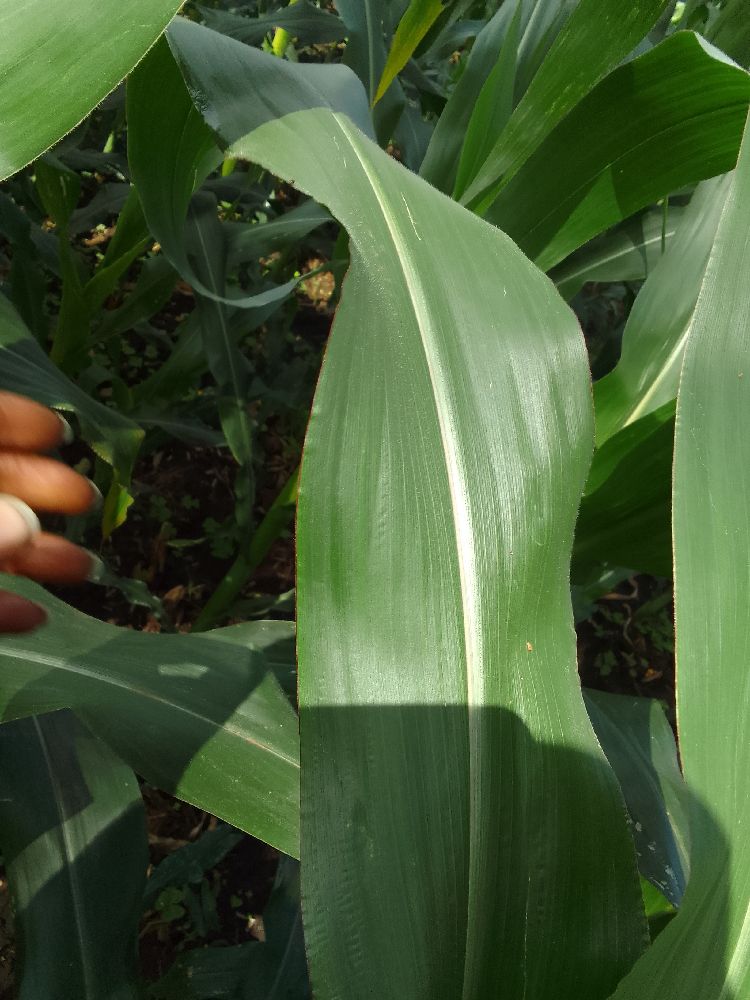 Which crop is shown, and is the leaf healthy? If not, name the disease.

maize, healthy
